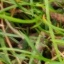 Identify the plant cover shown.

grass
